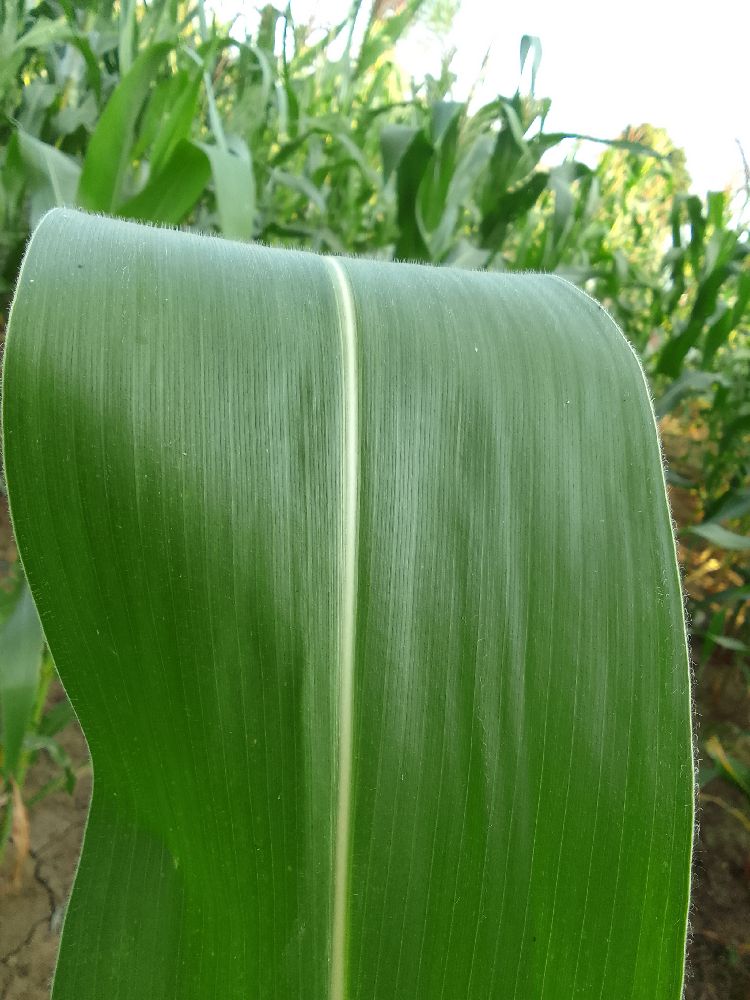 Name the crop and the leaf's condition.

maize, healthy
